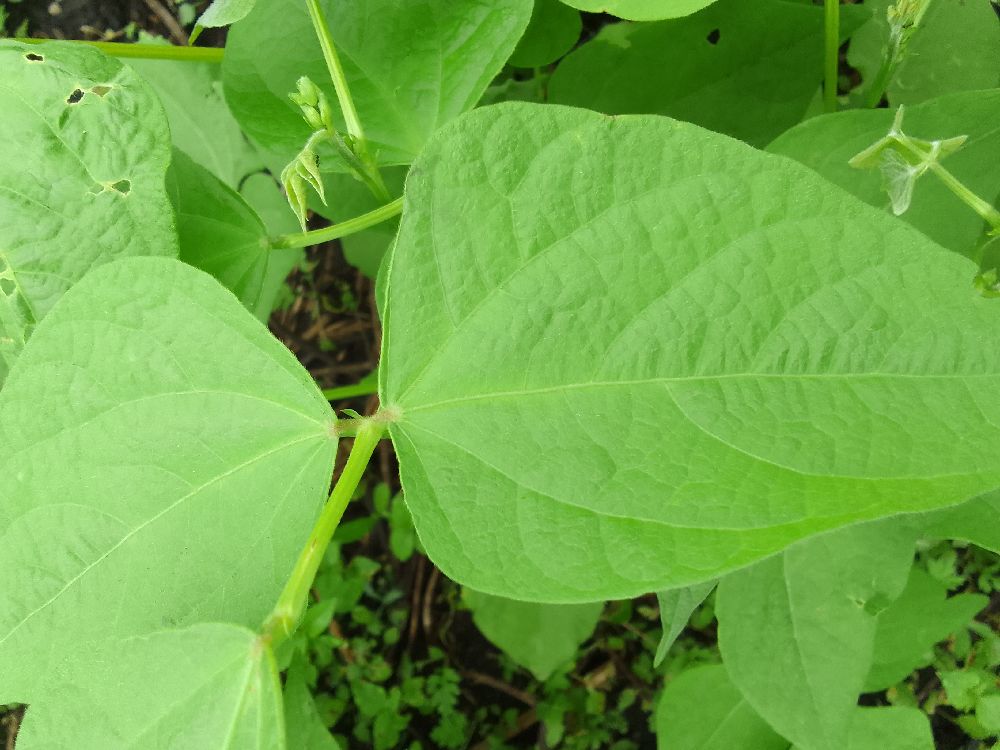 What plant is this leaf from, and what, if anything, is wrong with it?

common bean, healthy
